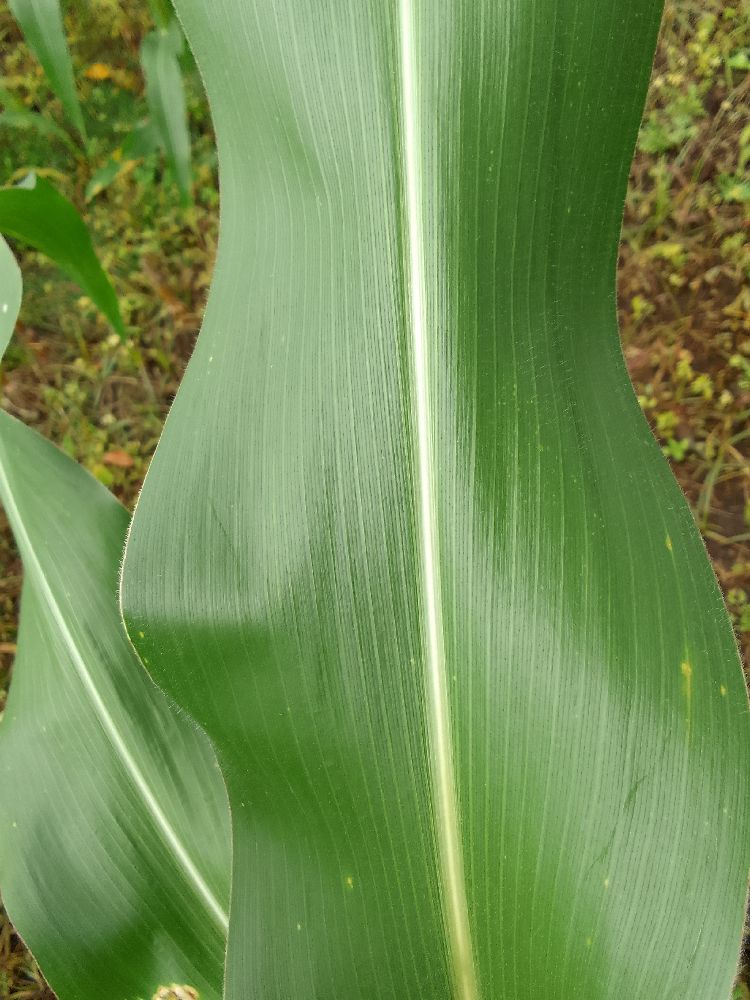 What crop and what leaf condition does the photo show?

maize, healthy
